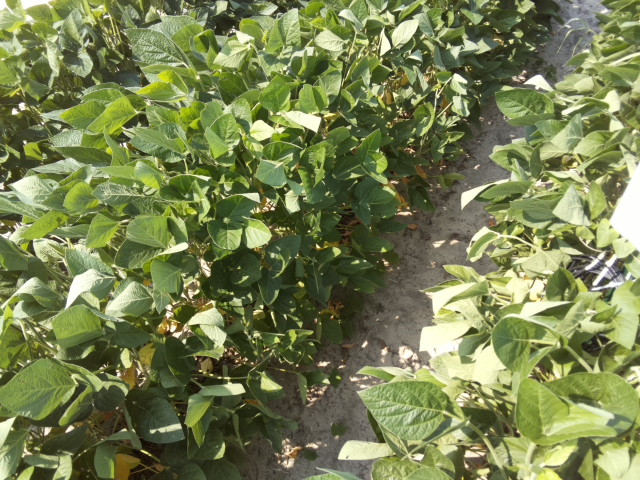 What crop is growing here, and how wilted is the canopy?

soybean, leaflets folding inward at secondary pulvinus with no turgor loss in leaflets or petioles
